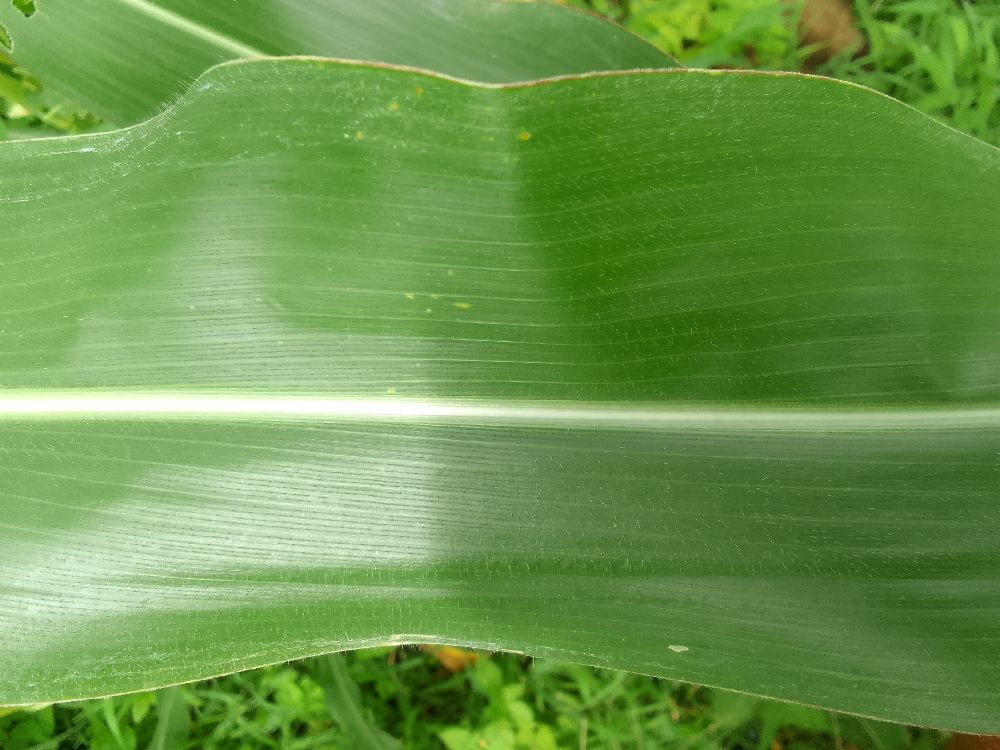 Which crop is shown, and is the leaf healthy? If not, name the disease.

maize, healthy
